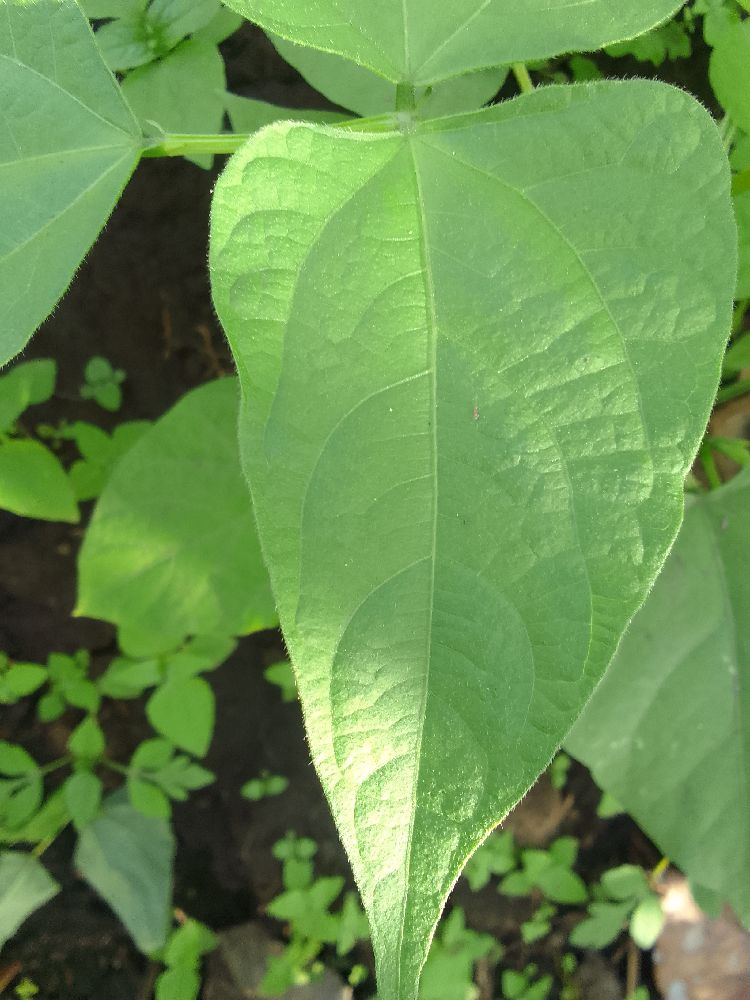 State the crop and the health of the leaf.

common bean, healthy
